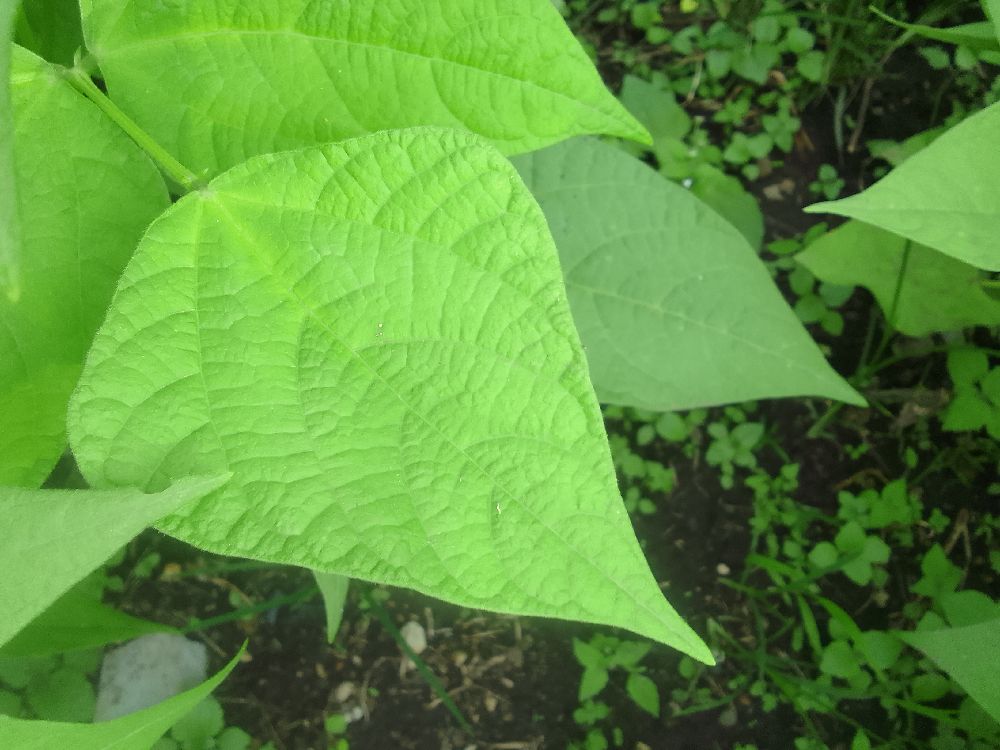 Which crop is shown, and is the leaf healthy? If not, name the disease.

common bean, healthy
